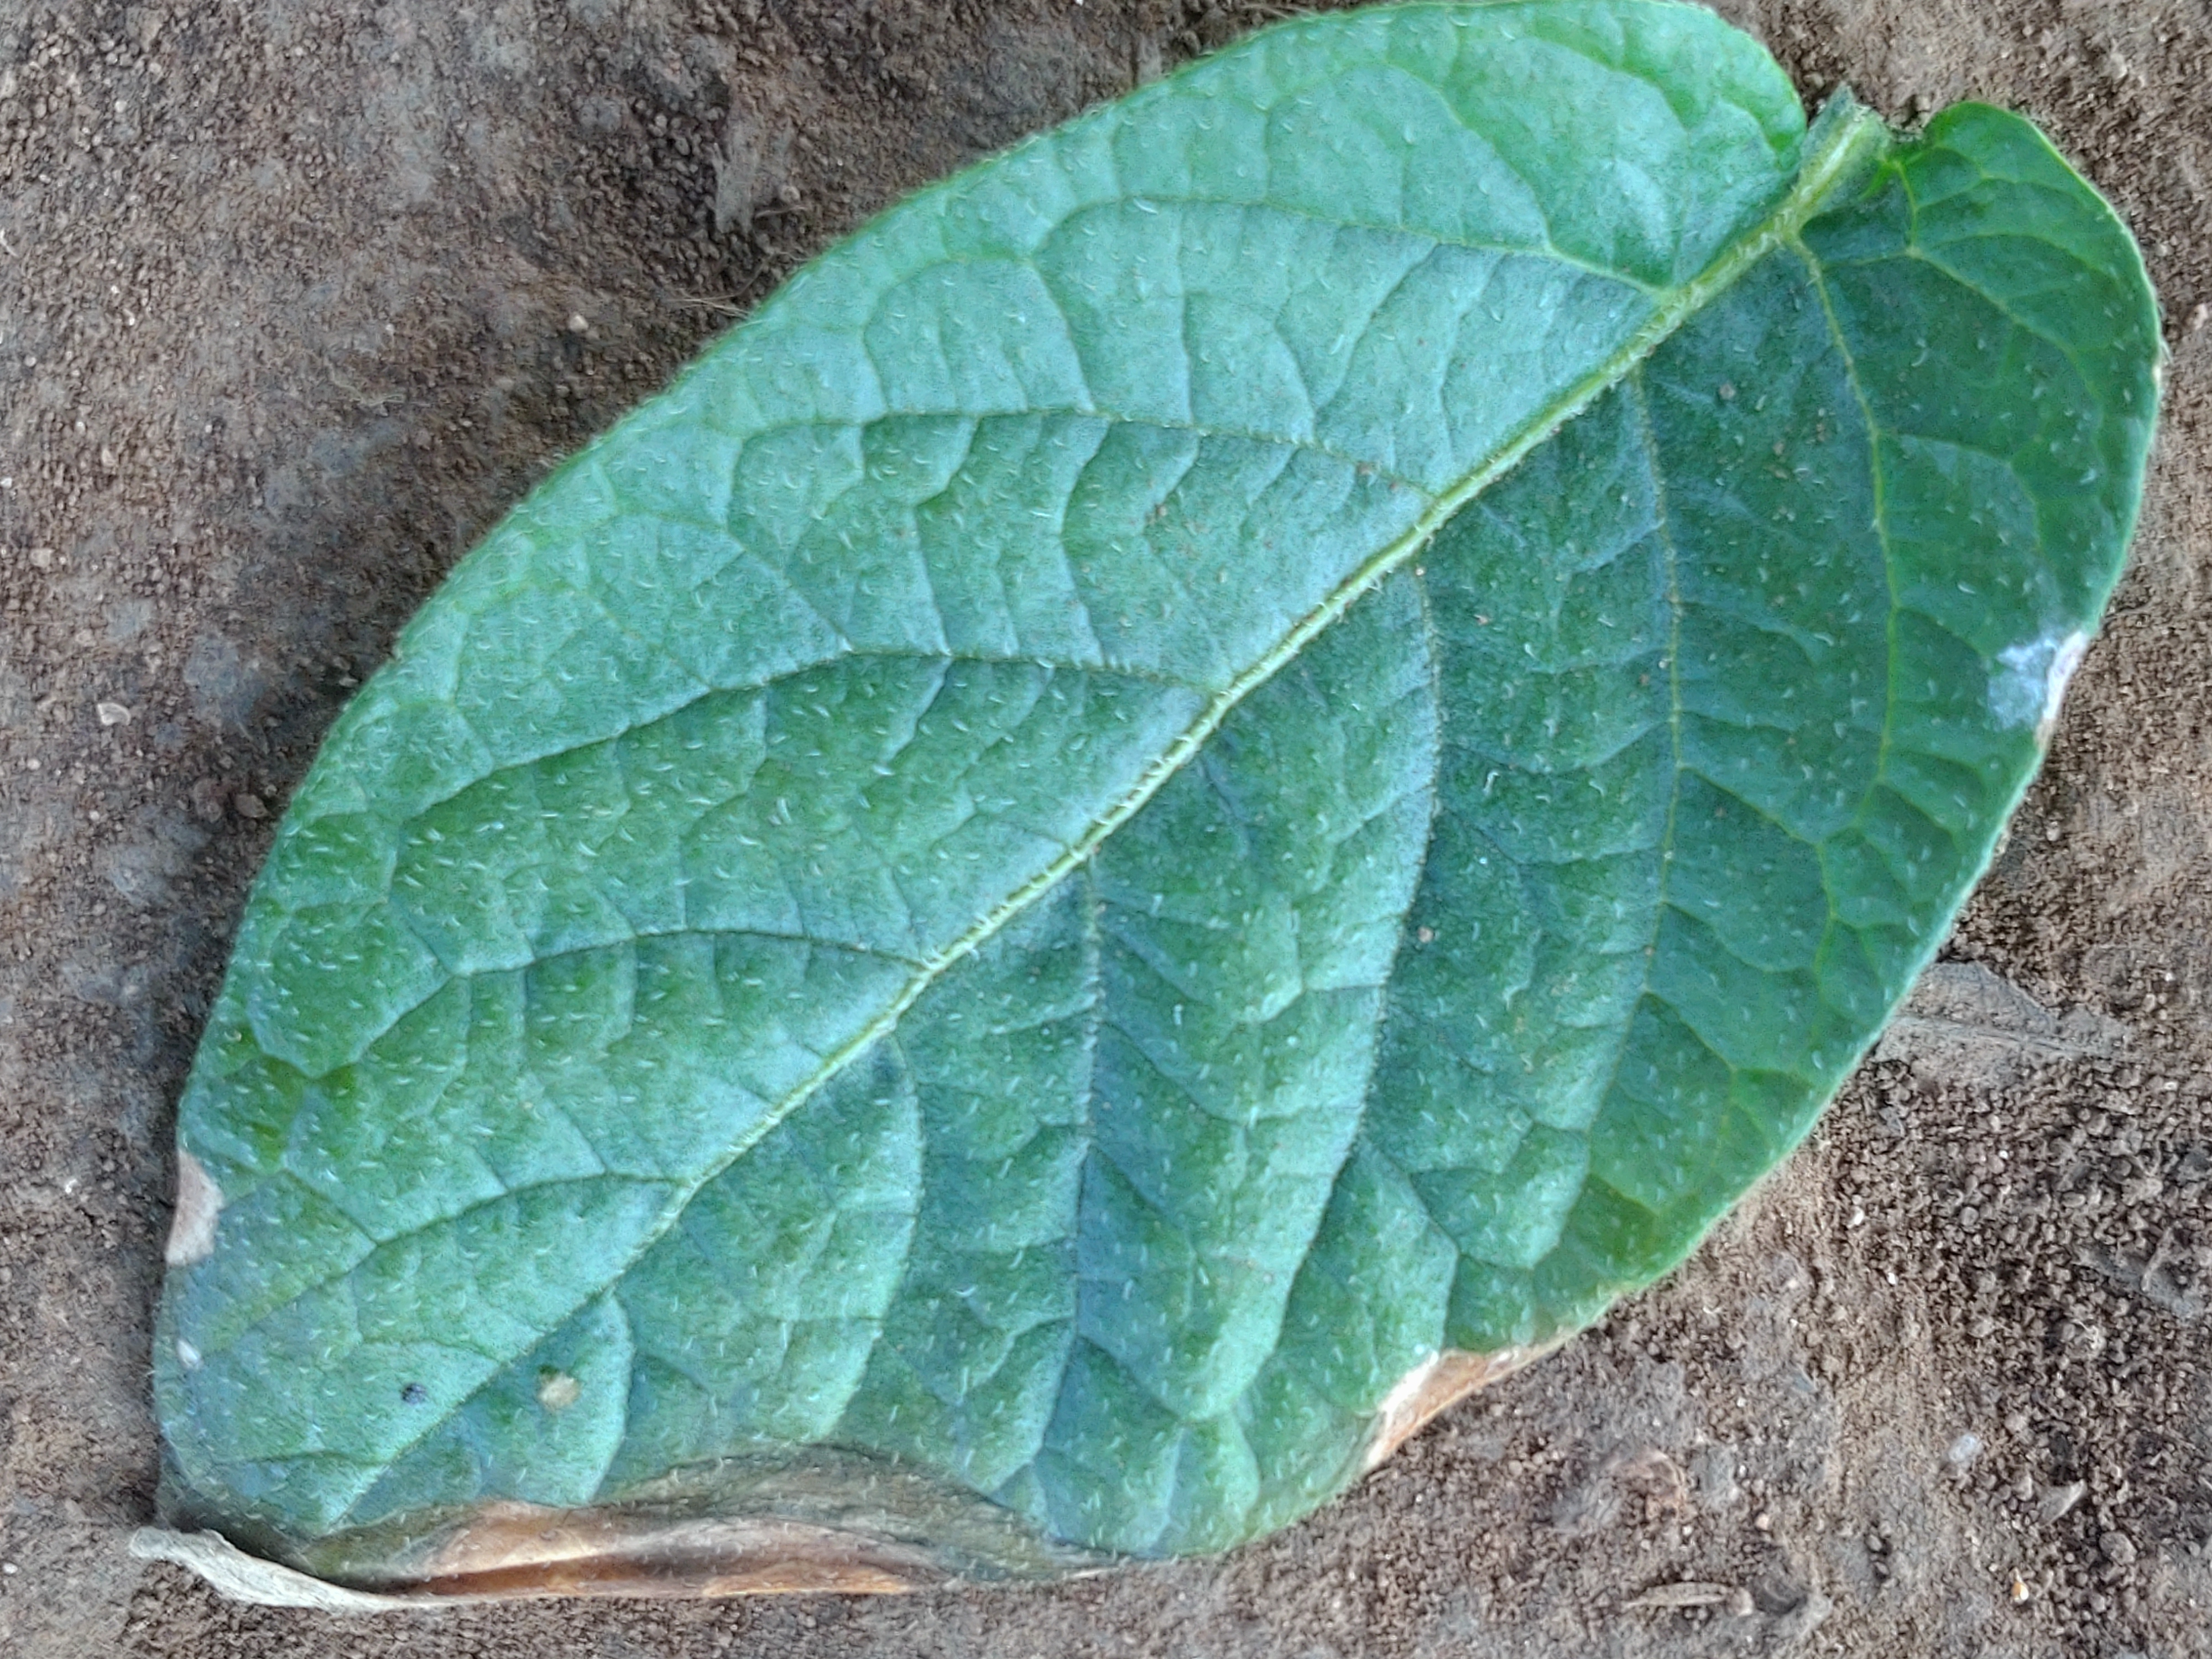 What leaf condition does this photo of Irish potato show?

early blight
